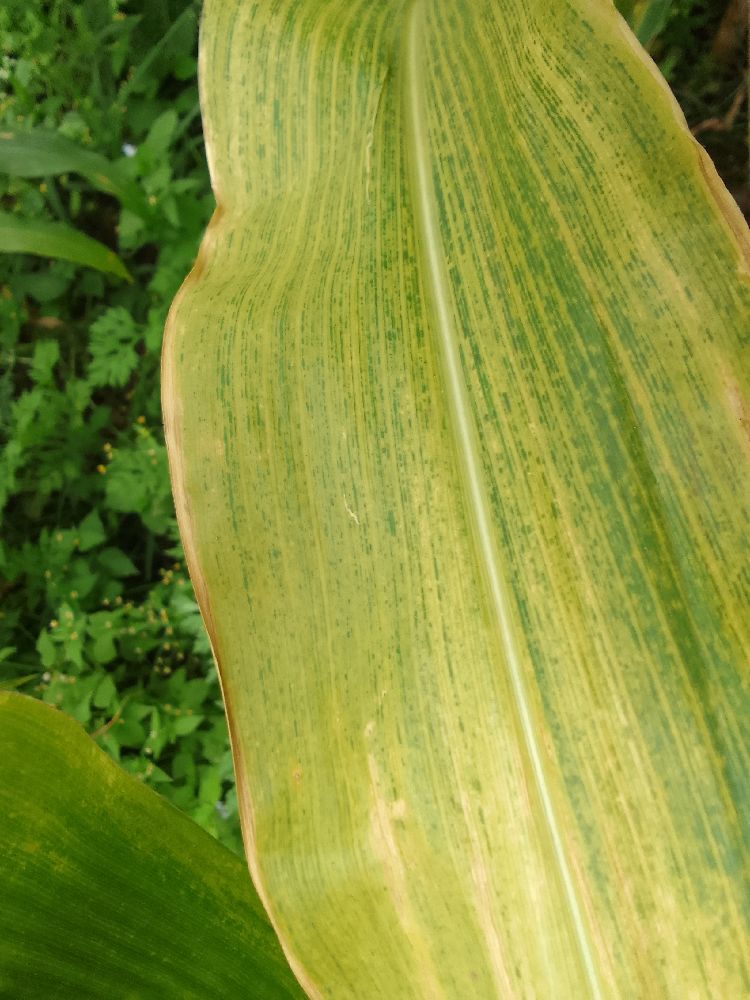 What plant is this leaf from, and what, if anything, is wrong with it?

maize, maize lethal necrosis
